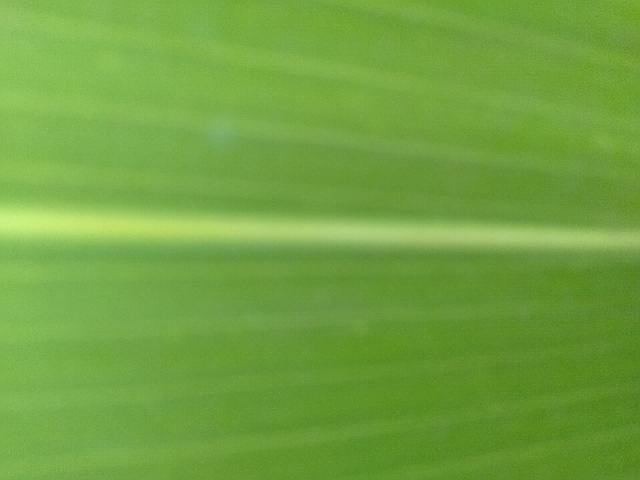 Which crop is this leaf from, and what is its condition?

maize, healthy
